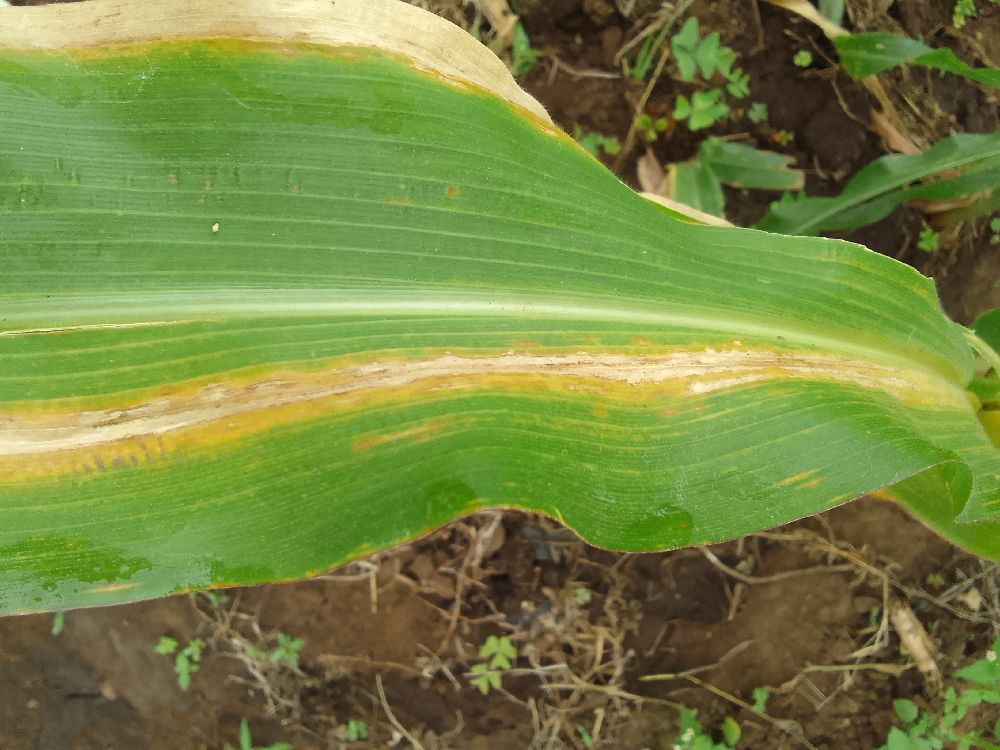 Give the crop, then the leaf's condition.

maize, maize lethal necrosis
